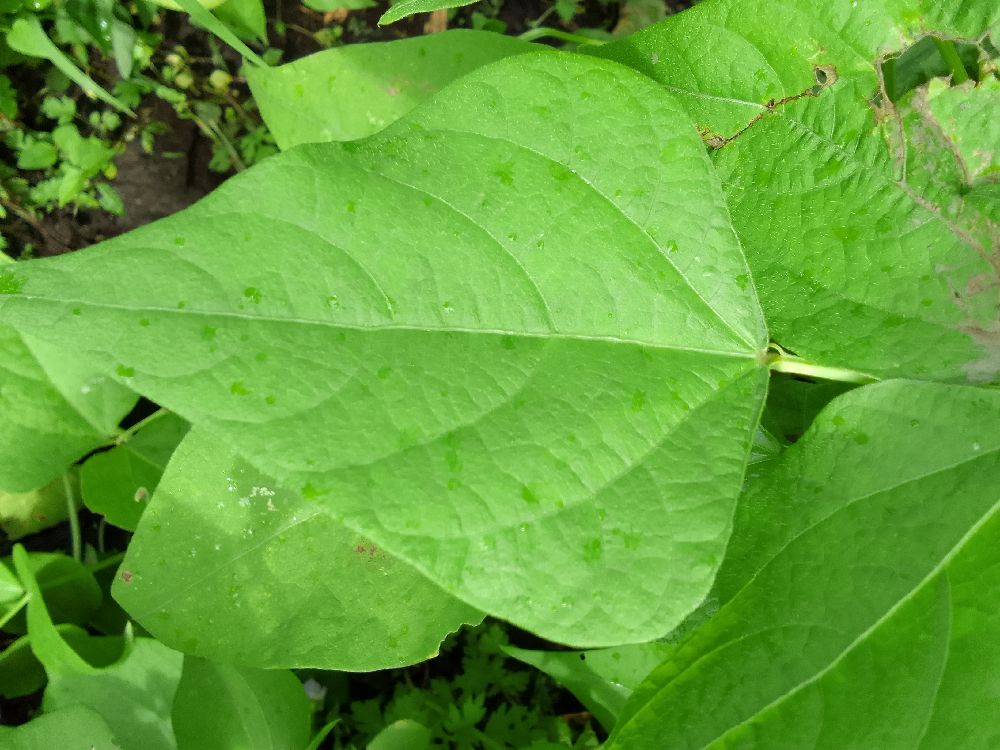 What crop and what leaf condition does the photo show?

common bean, healthy
